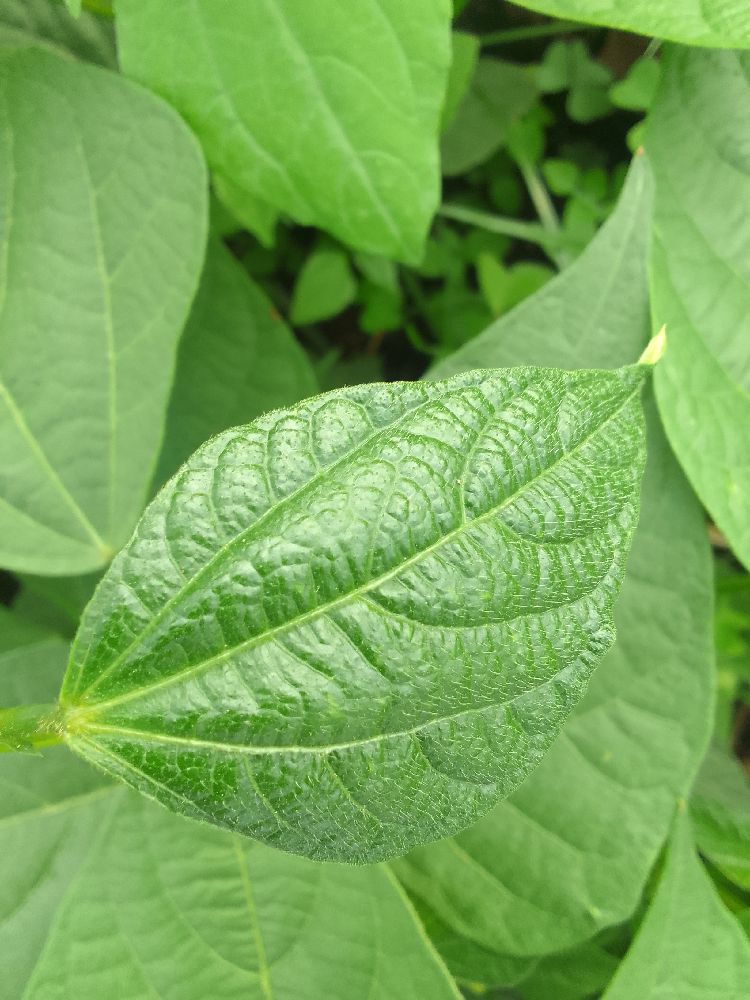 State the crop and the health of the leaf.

common bean, healthy
